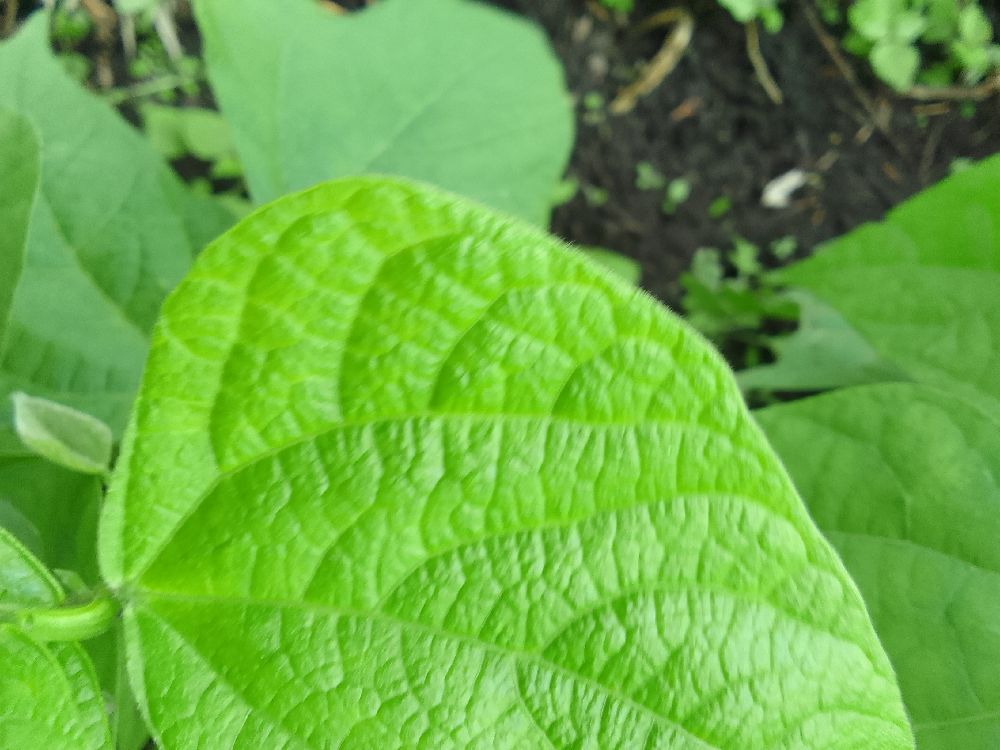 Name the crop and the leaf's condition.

common bean, healthy
